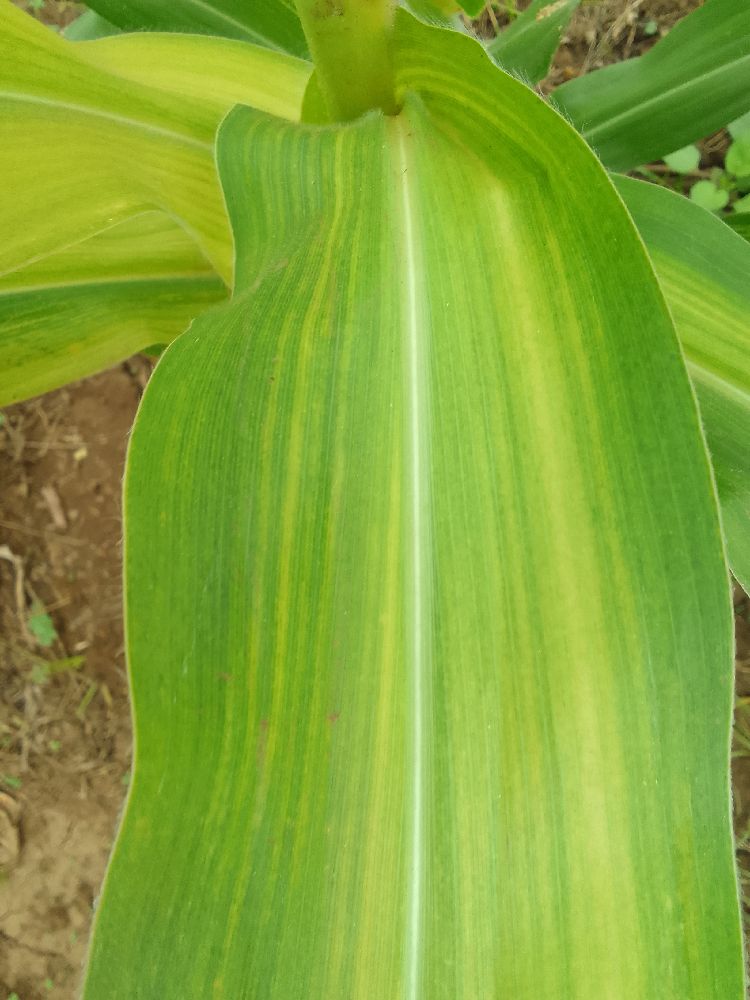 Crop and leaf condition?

maize, maize lethal necrosis
